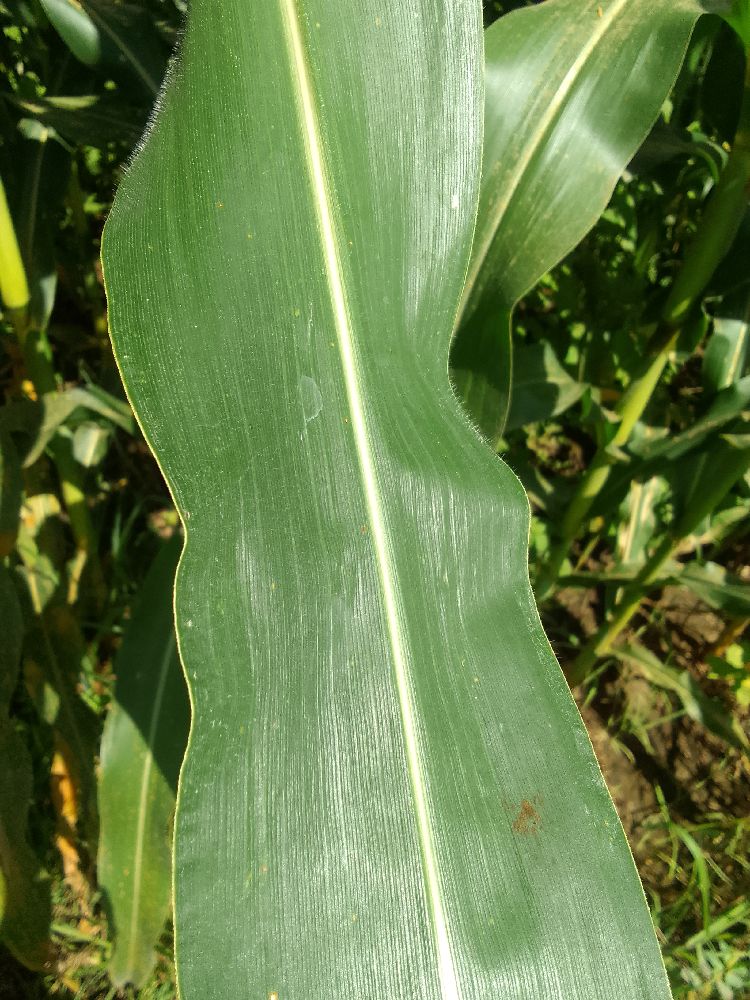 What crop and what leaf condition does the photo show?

maize, healthy
